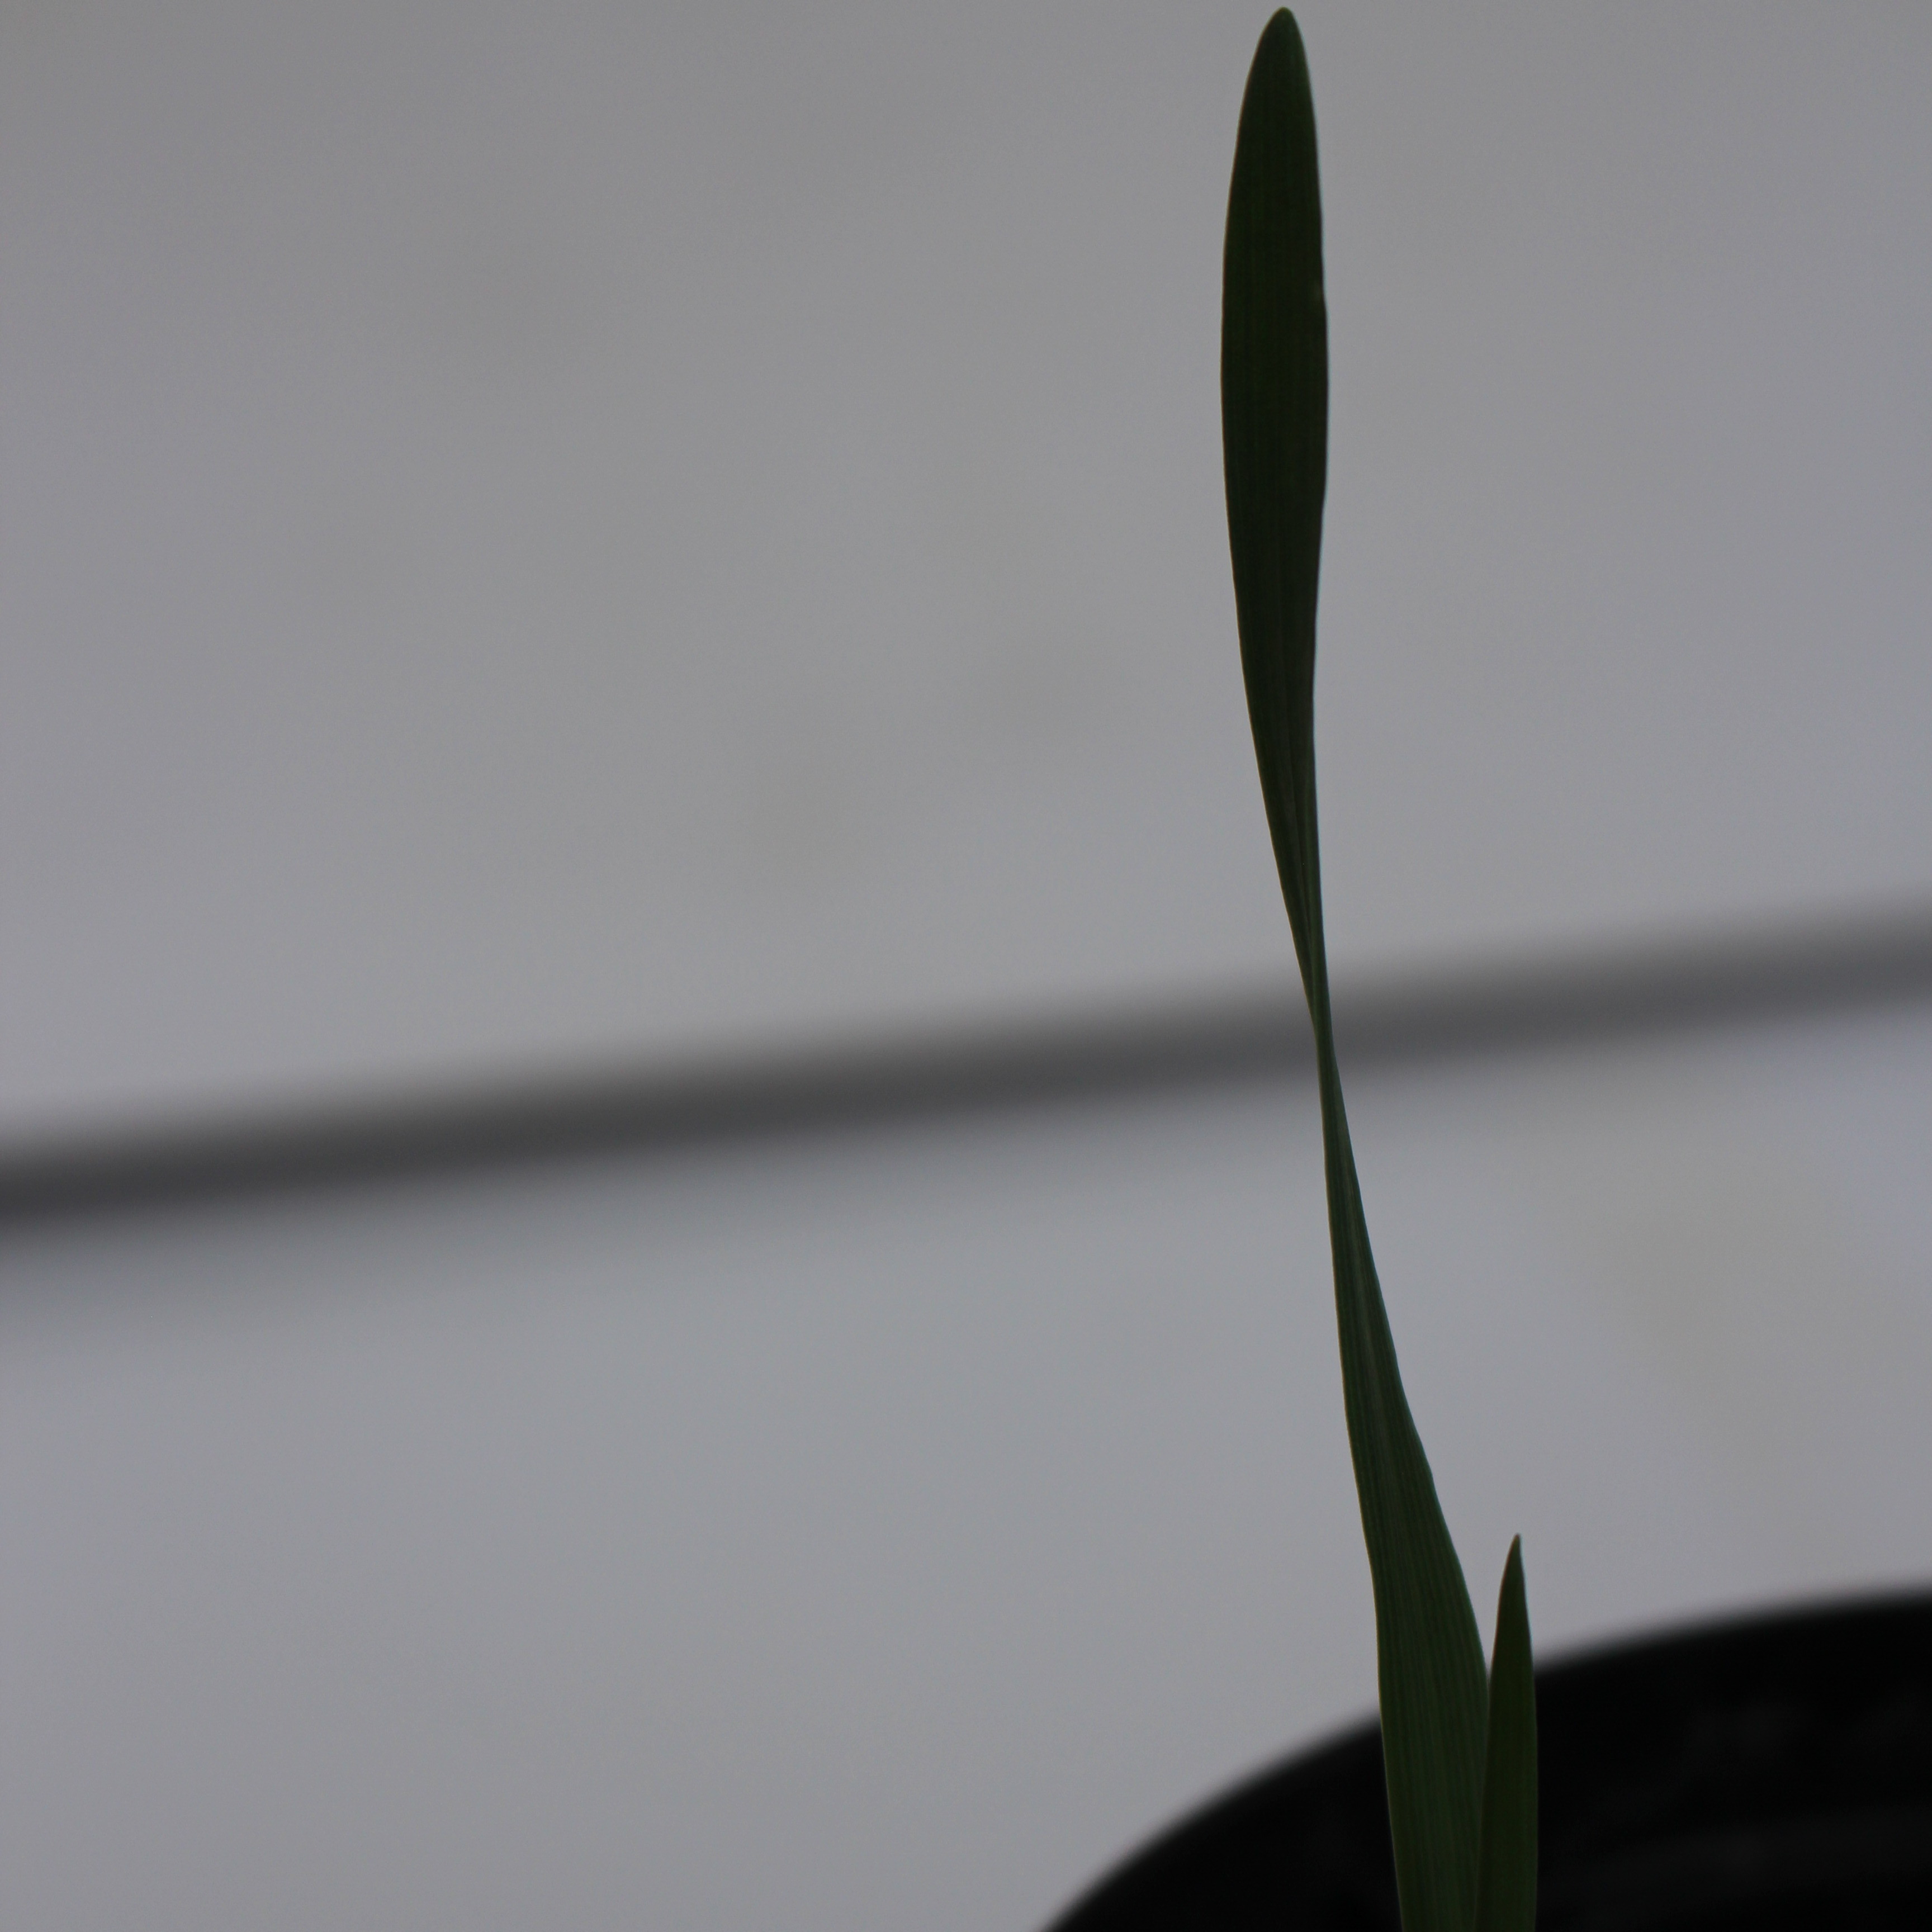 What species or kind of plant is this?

Avena sterilis
